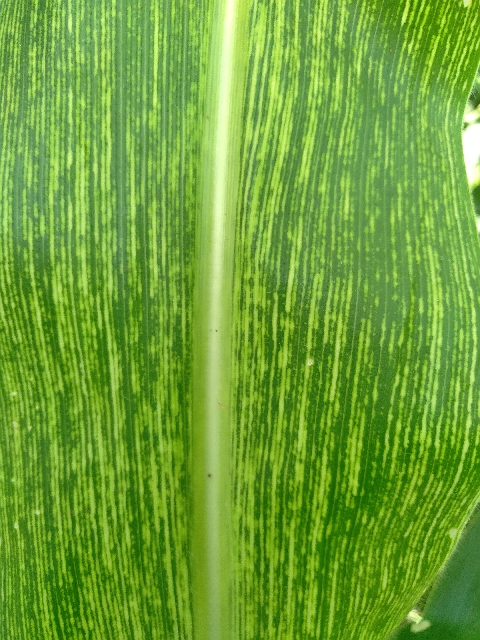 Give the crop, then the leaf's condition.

maize, maize streak virus
